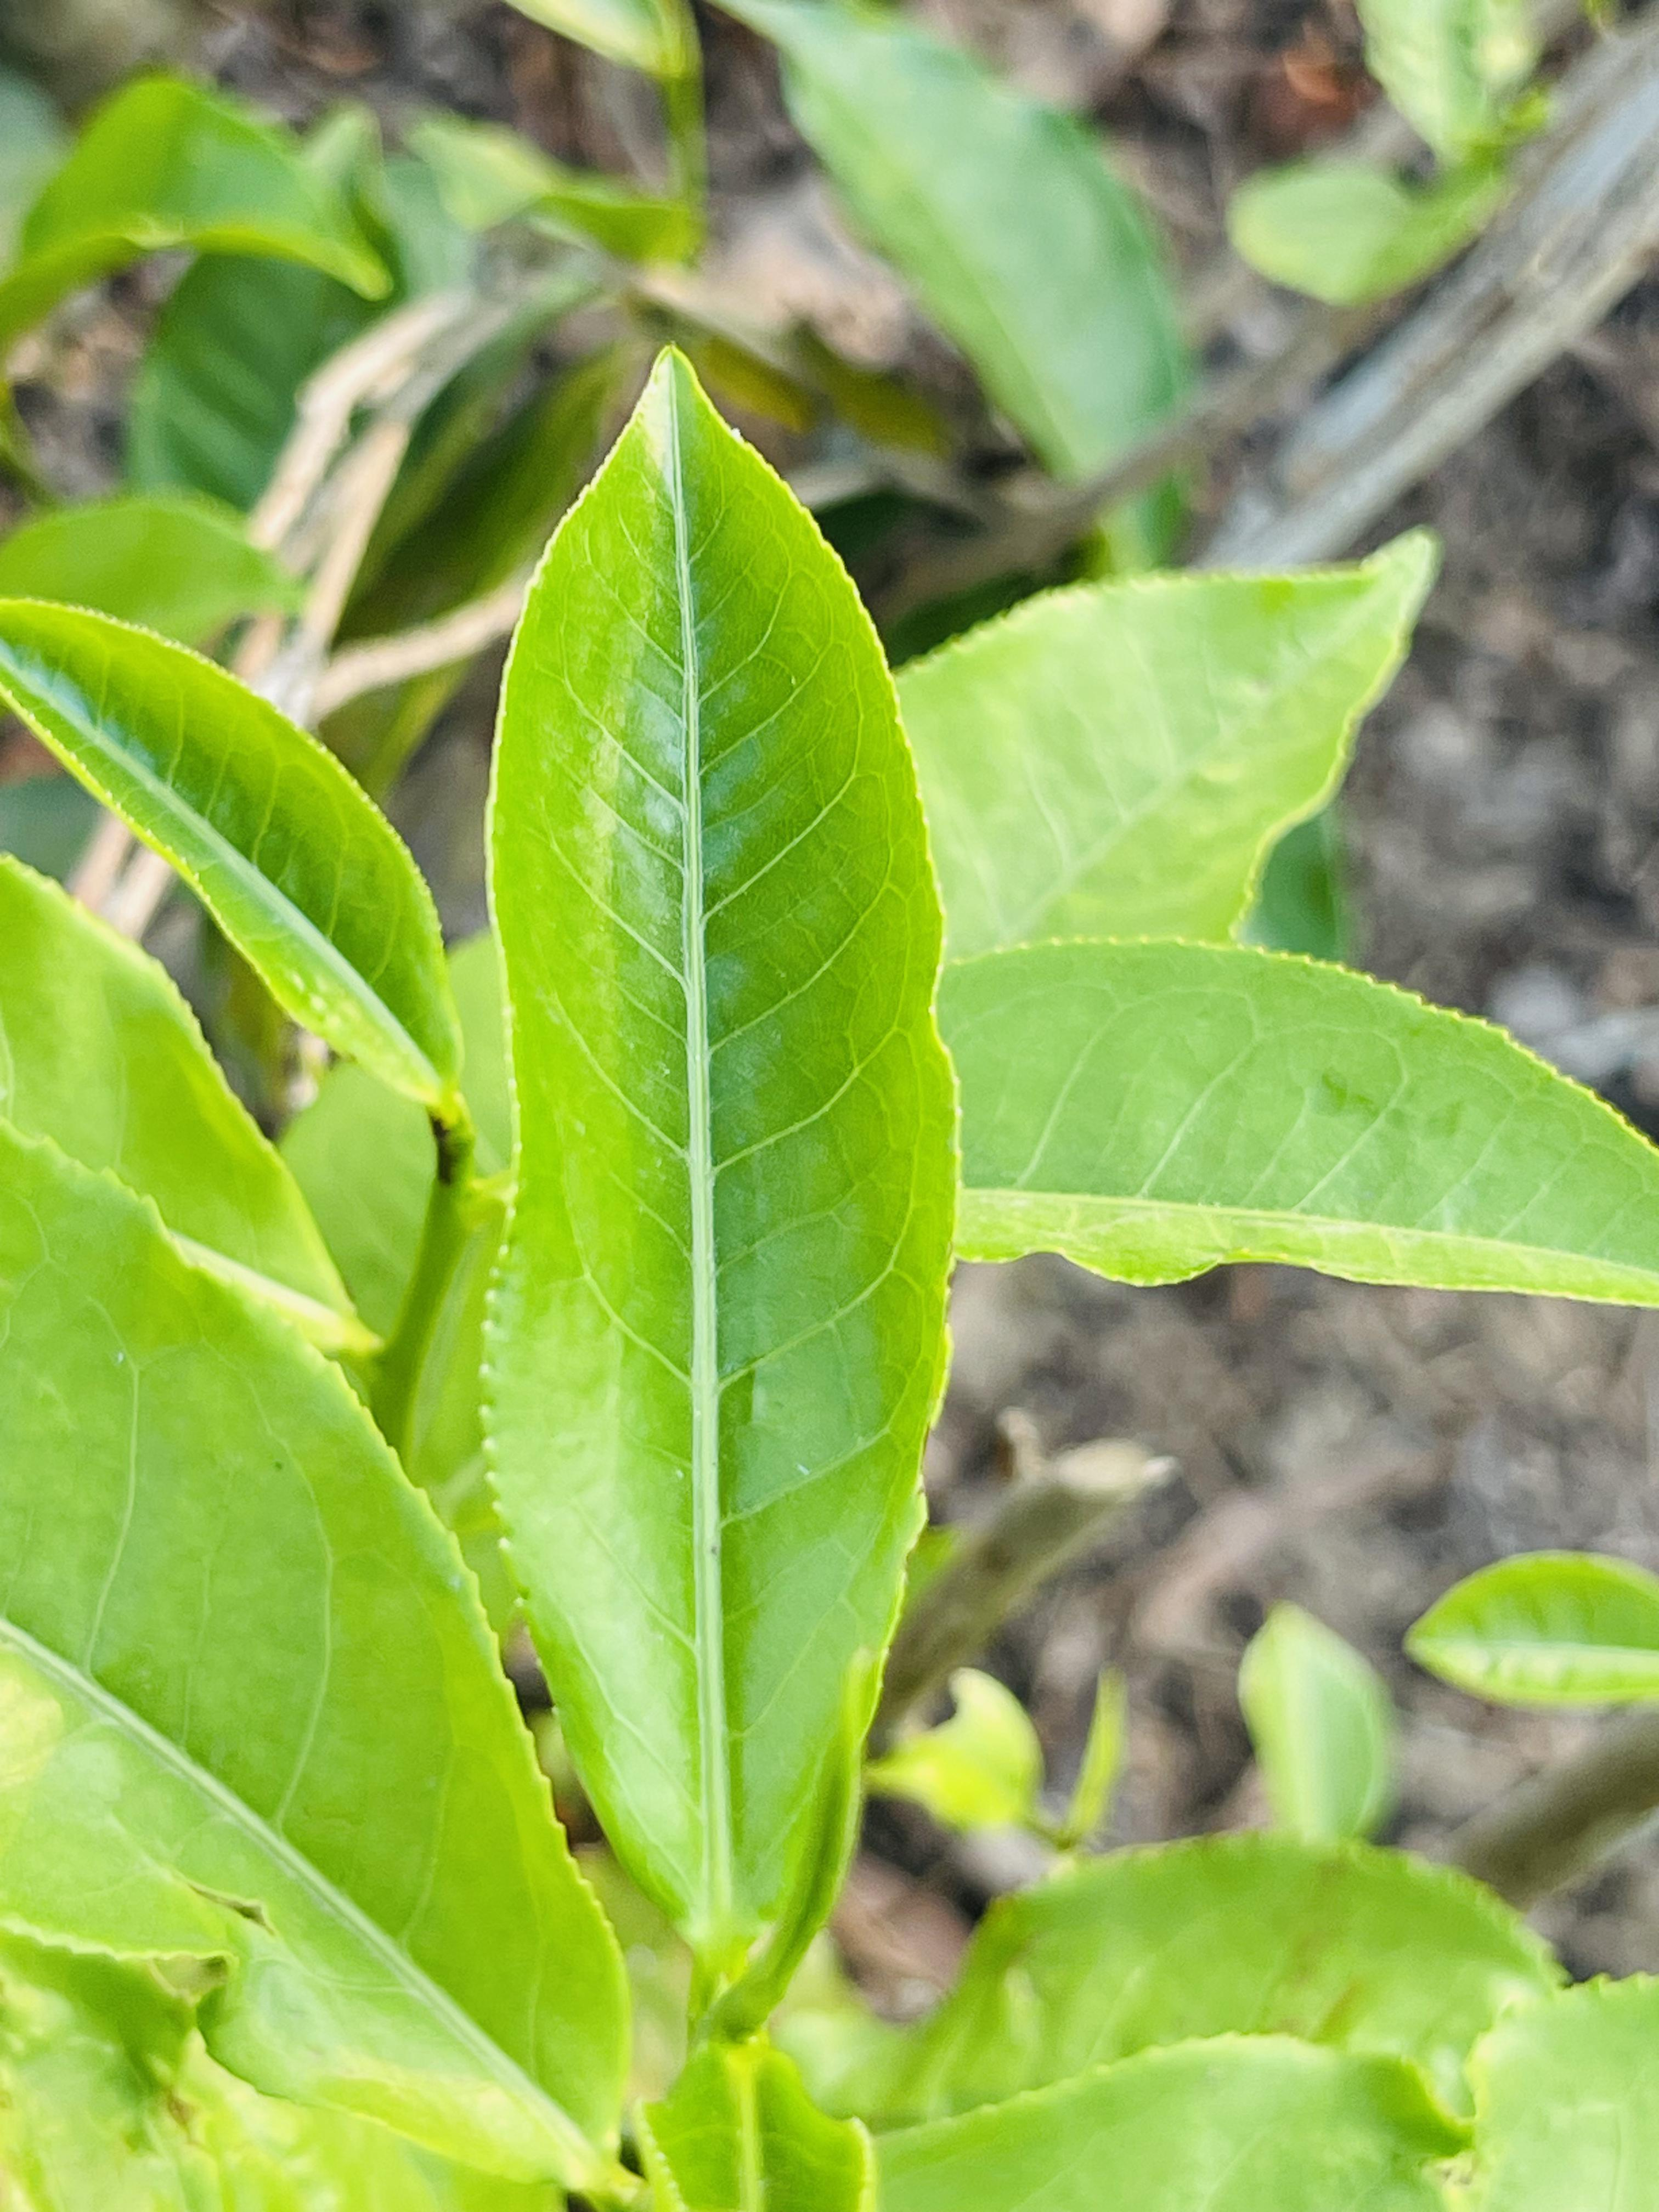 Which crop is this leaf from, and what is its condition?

tea, healthy leaf
